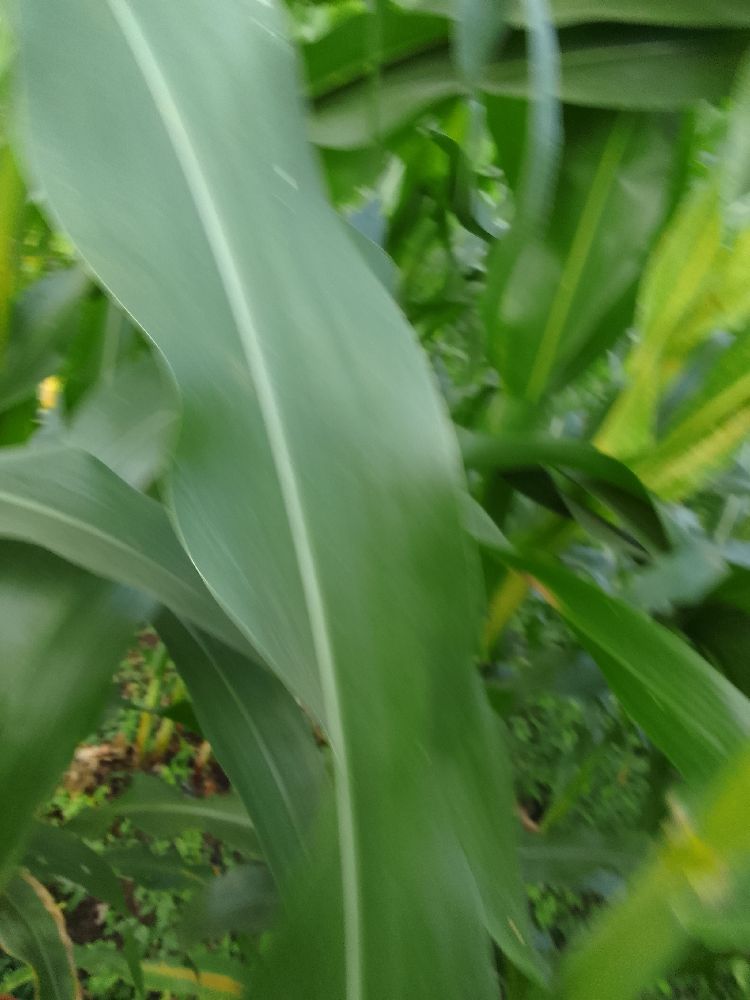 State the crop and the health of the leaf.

maize, healthy
